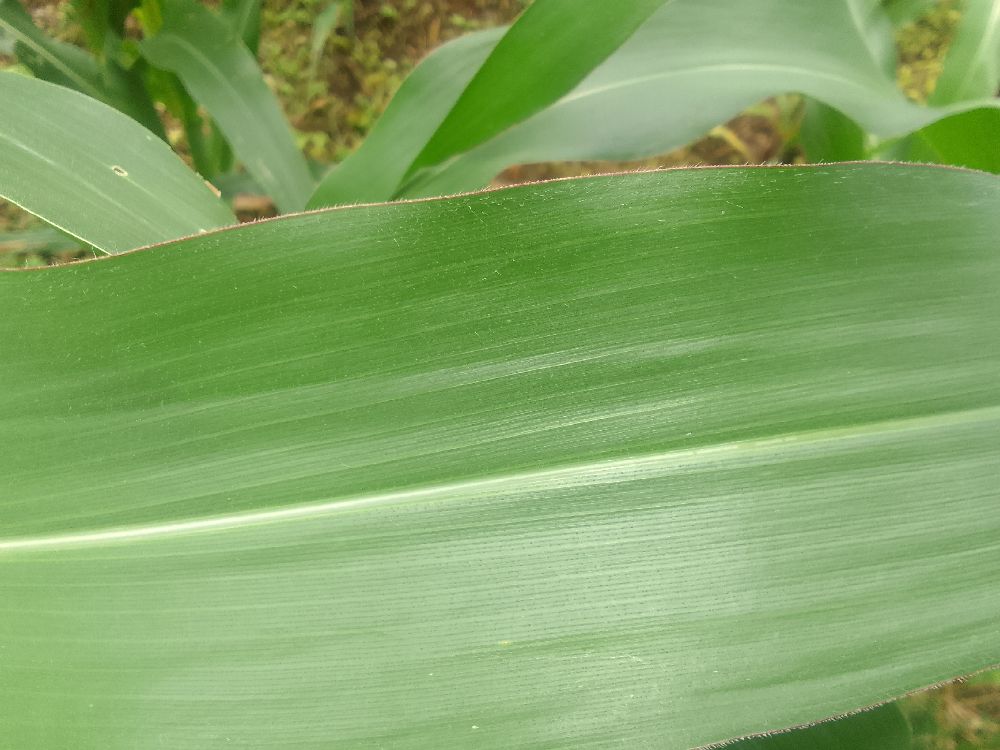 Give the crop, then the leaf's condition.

maize, healthy
